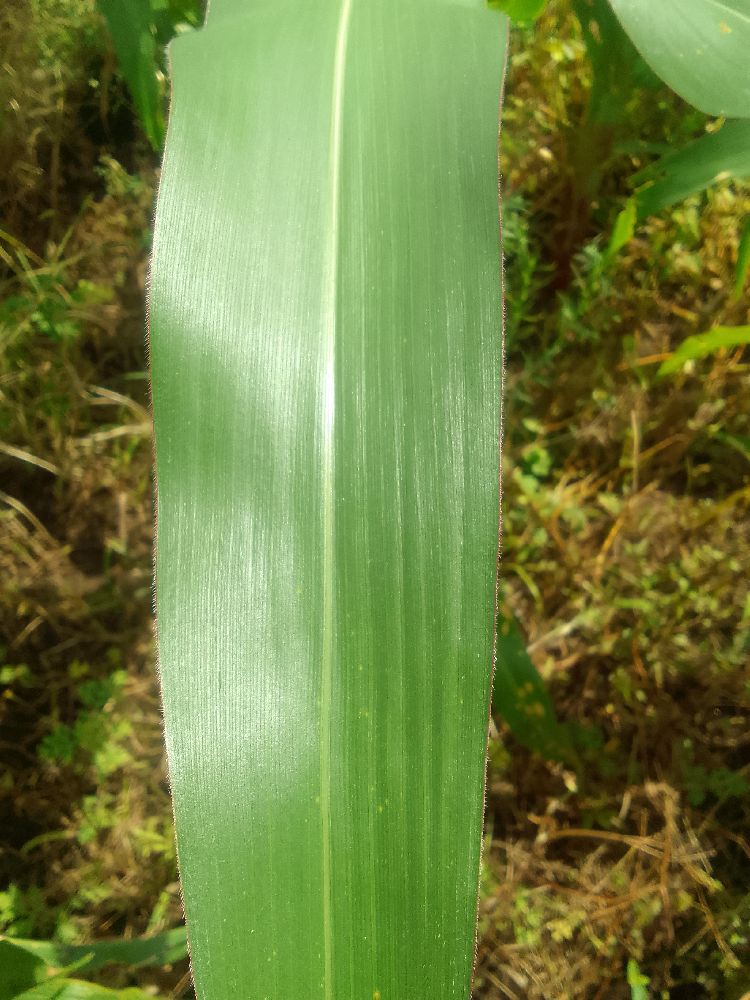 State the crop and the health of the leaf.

maize, healthy
